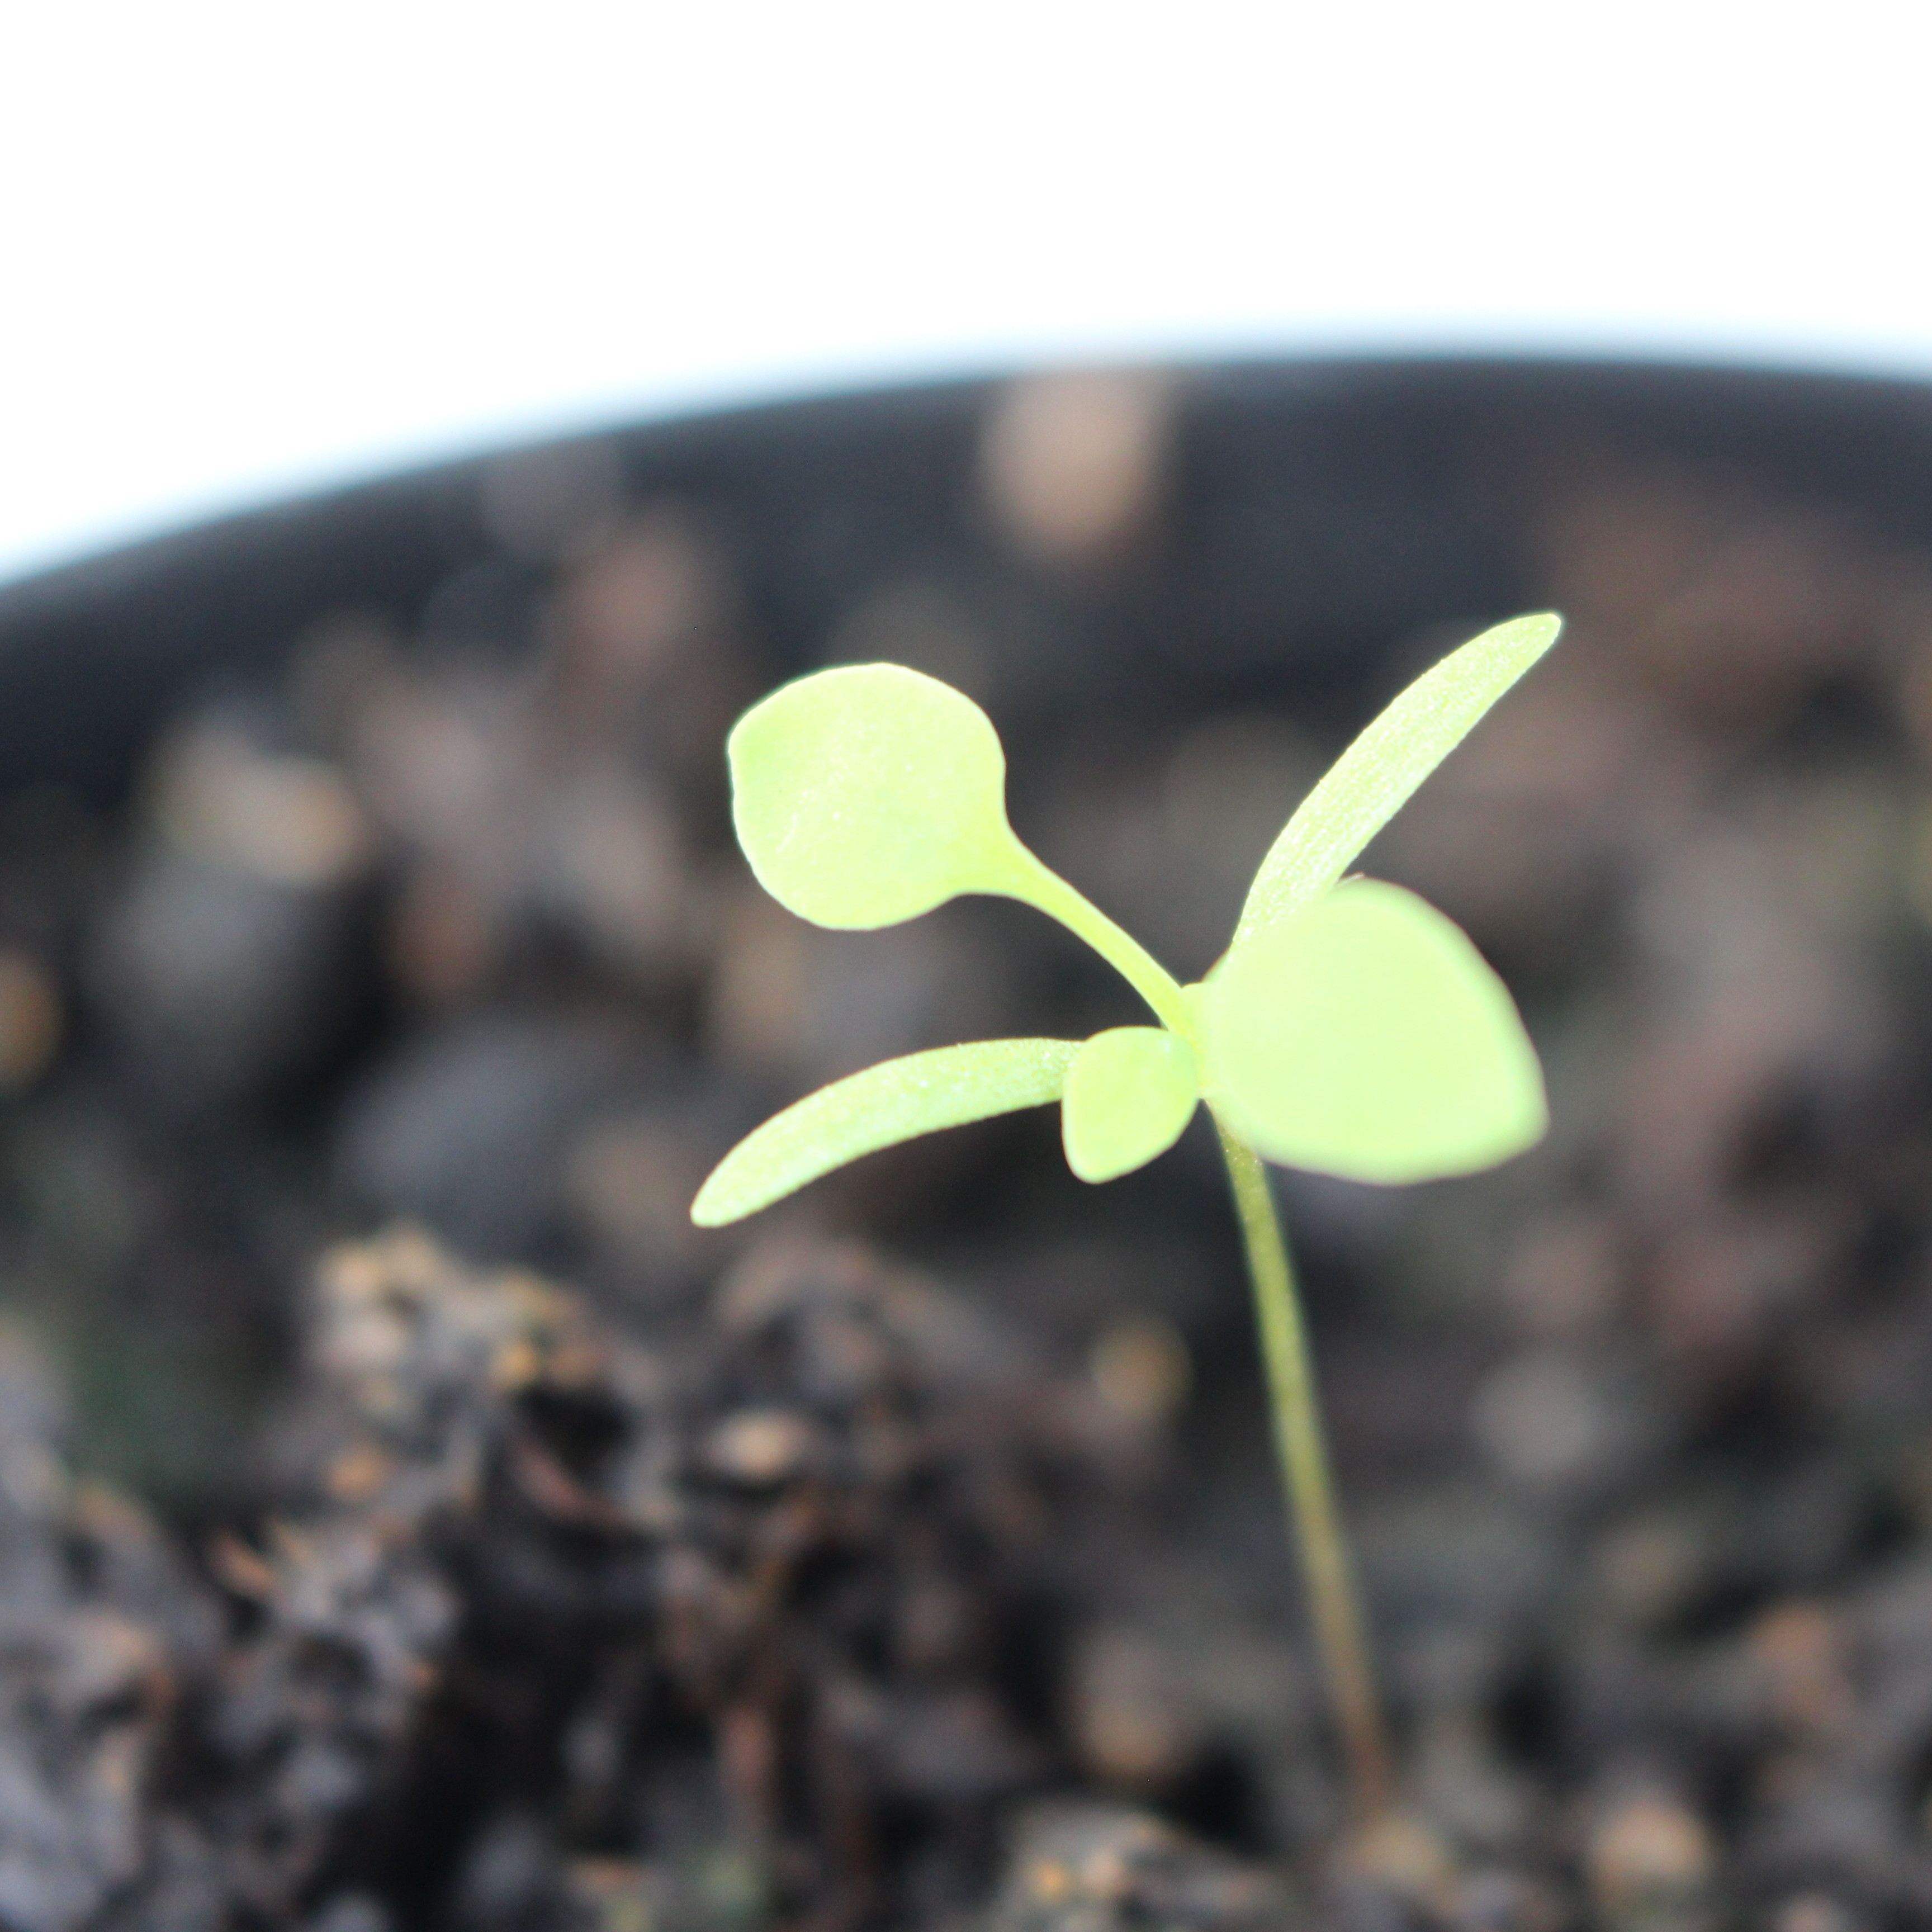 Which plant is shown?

Papaver rhoeas
